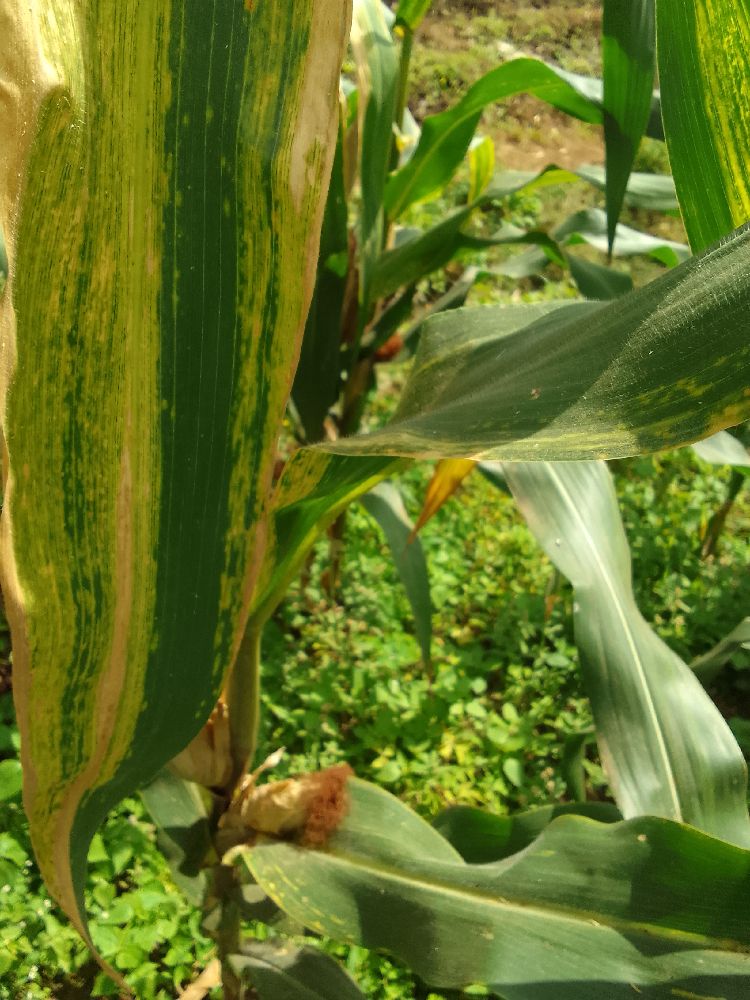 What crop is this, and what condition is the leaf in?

maize, maize lethal necrosis
